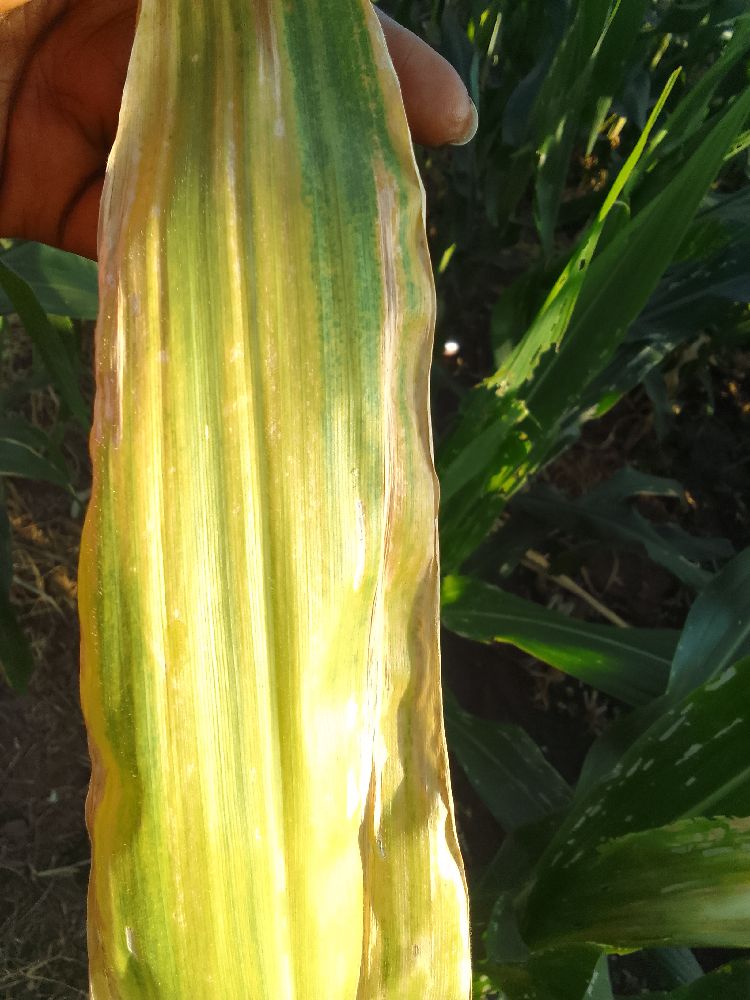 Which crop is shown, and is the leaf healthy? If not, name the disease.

maize, maize lethal necrosis
